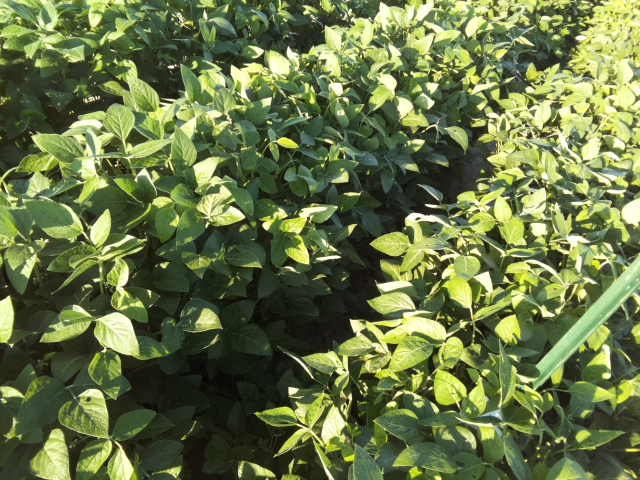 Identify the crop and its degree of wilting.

soybean, leaflets folding inward at secondary pulvinus with no turgor loss in leaflets or petioles
